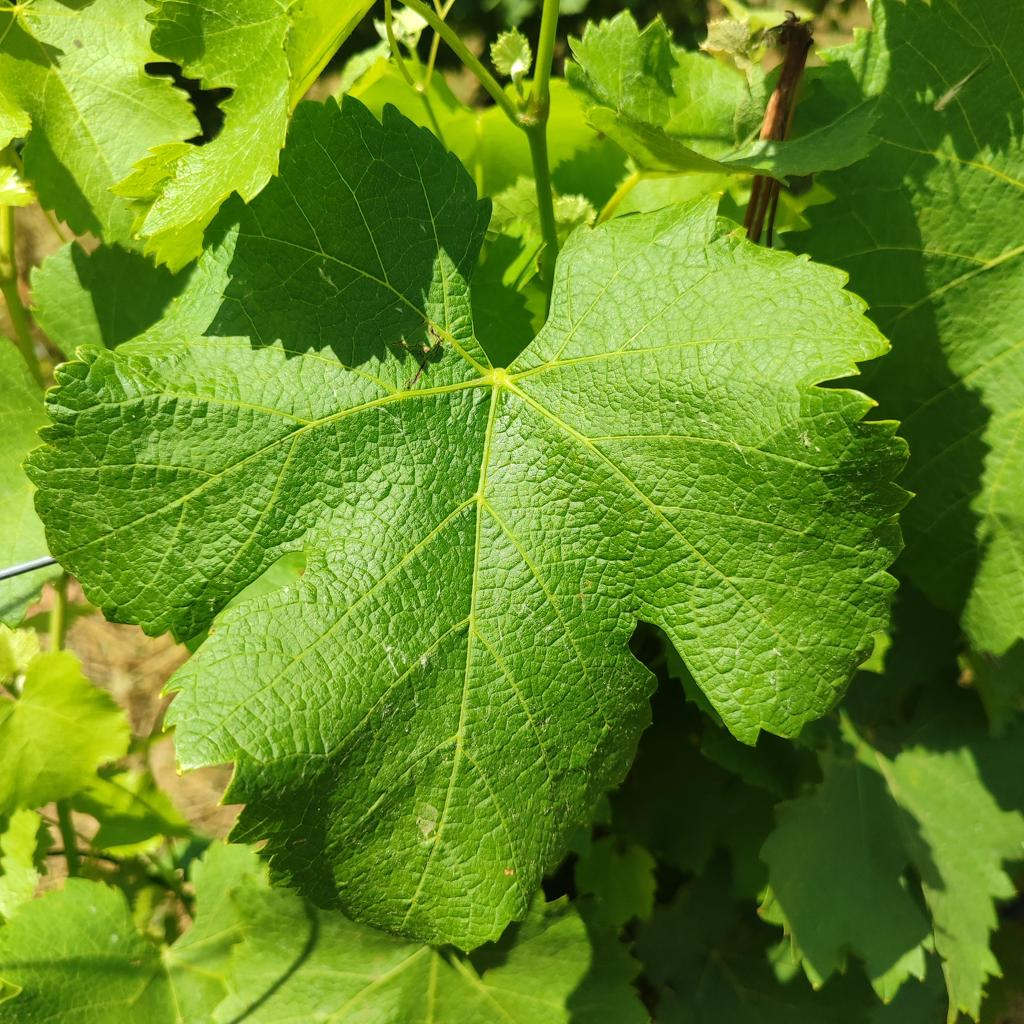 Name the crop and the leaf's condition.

grapevine, healthy
